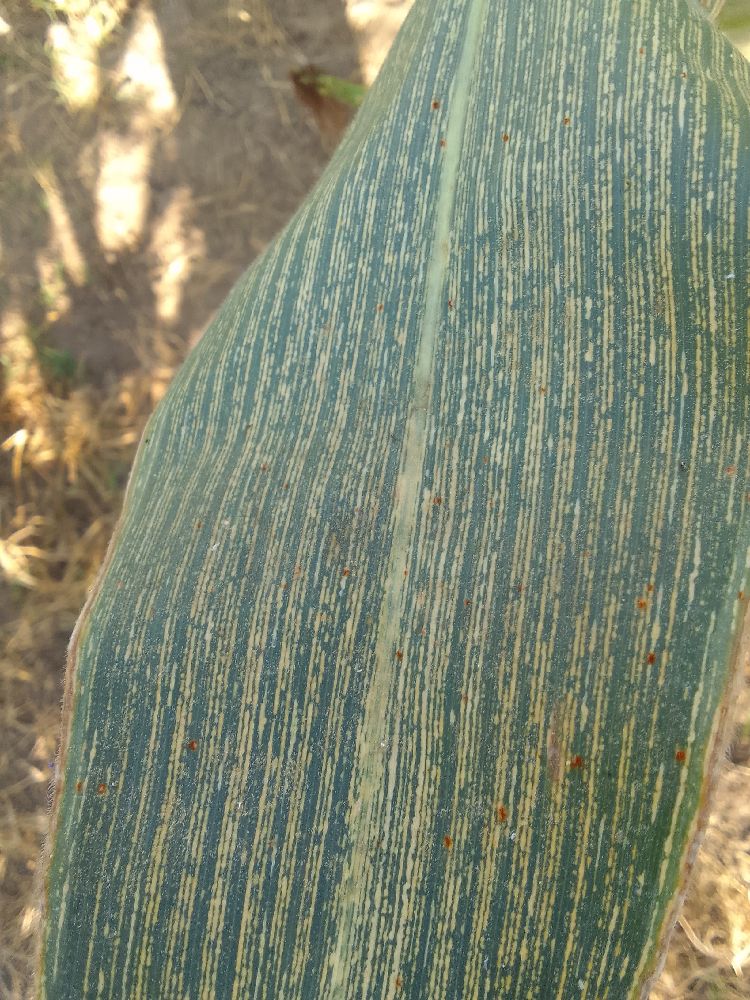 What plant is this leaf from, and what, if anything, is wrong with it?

maize, maize streak virus
